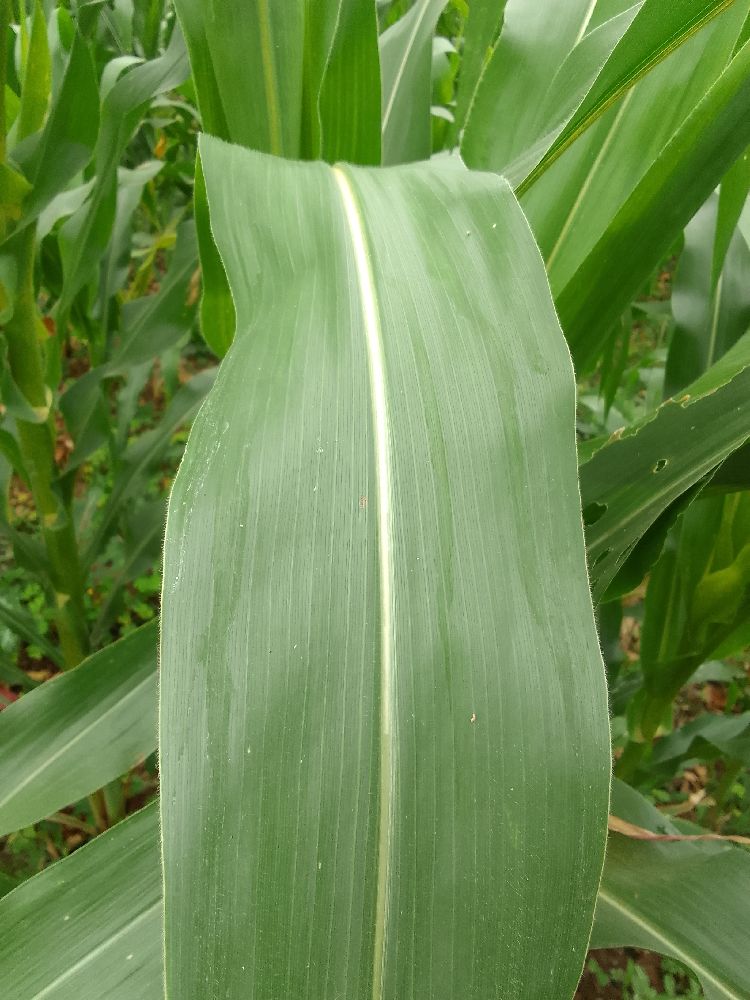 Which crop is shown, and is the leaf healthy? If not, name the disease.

maize, healthy
